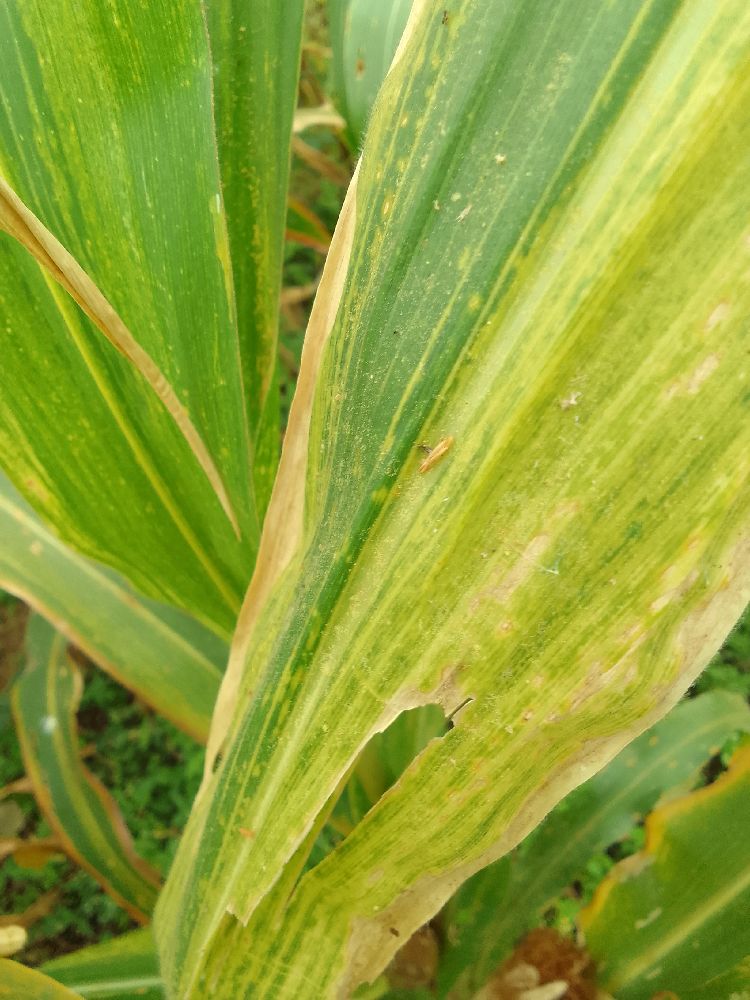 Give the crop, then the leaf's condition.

maize, maize lethal necrosis
